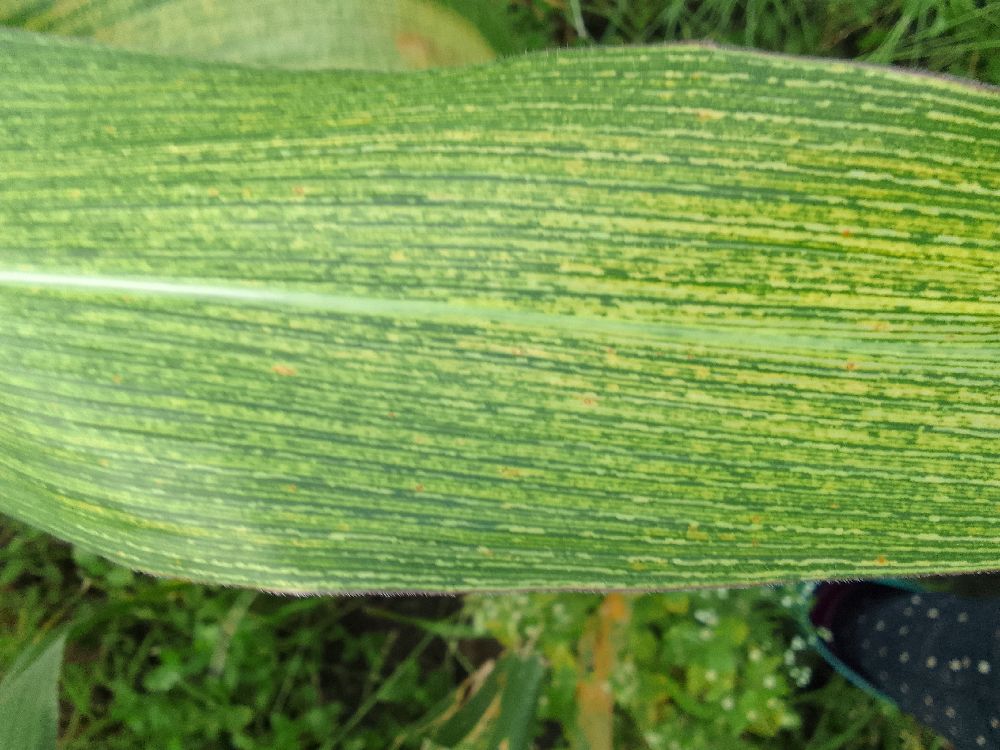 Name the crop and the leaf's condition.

maize, maize streak virus
